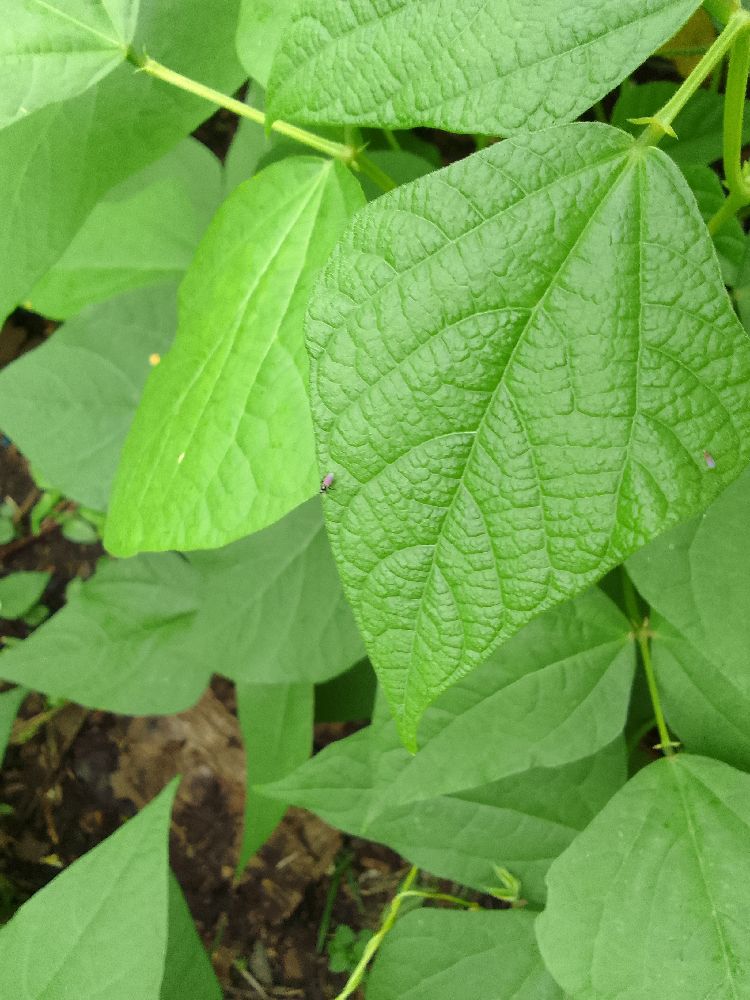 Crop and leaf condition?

common bean, healthy
